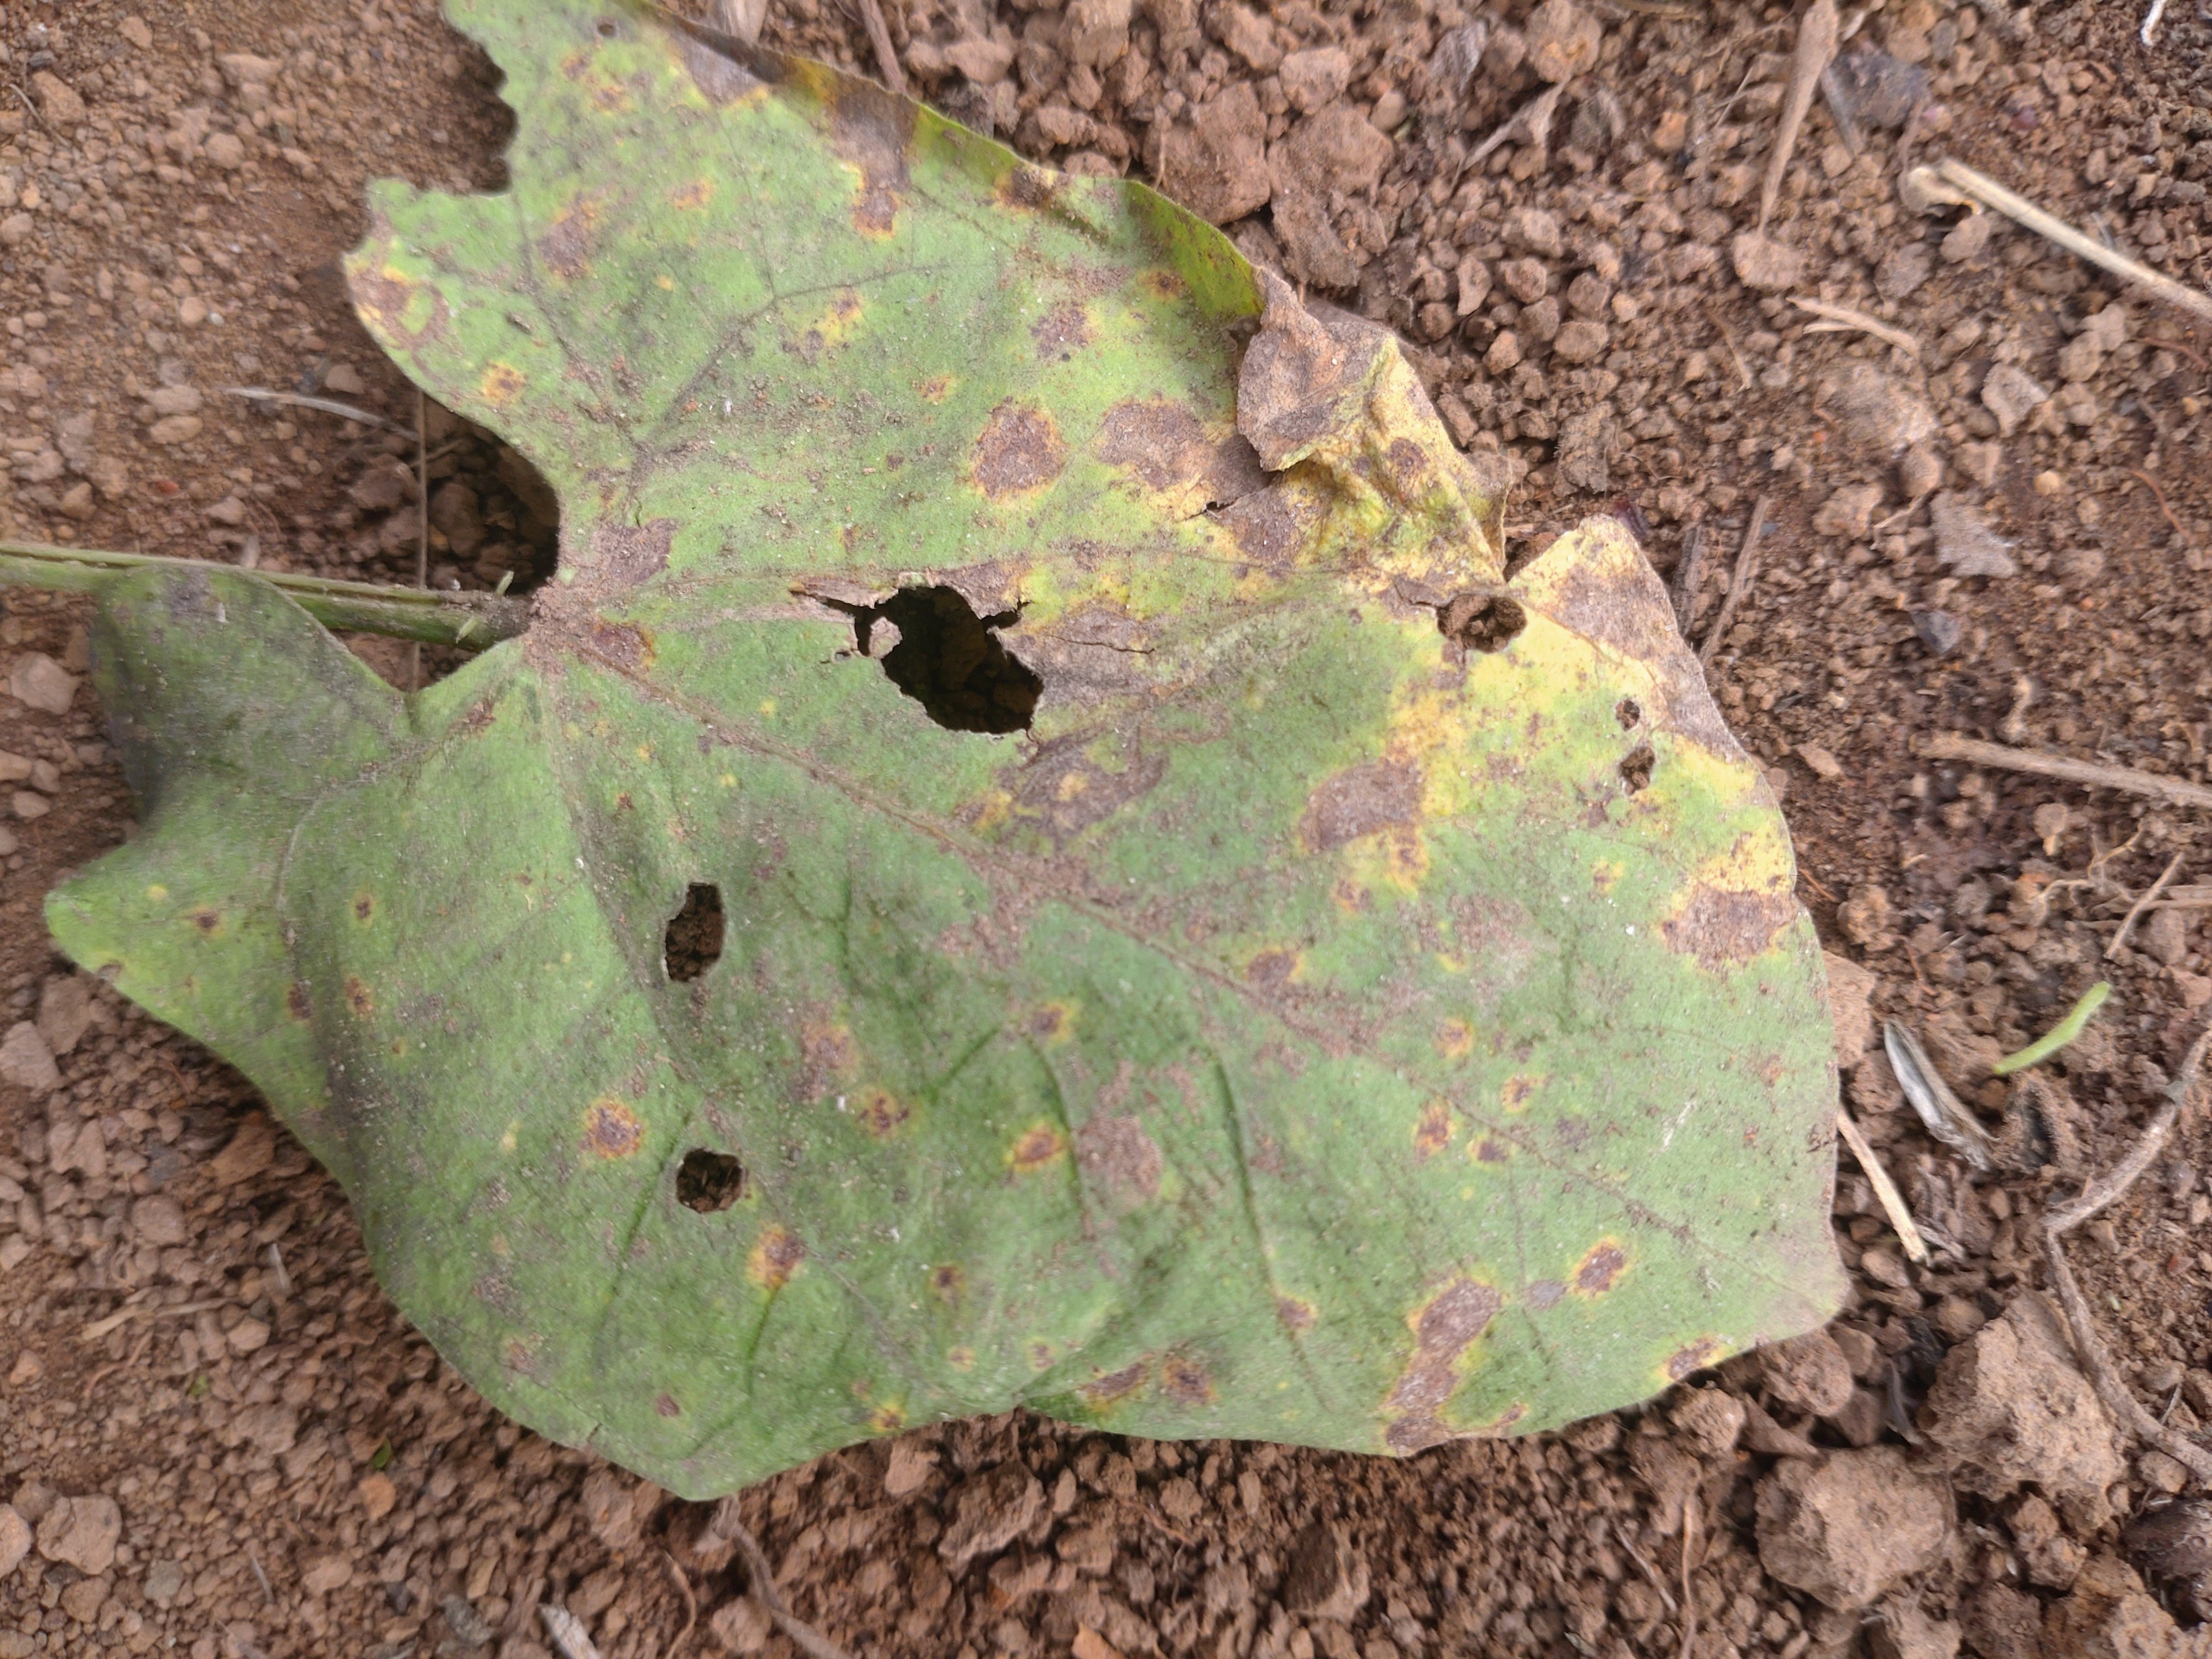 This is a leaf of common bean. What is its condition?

anthracnose
